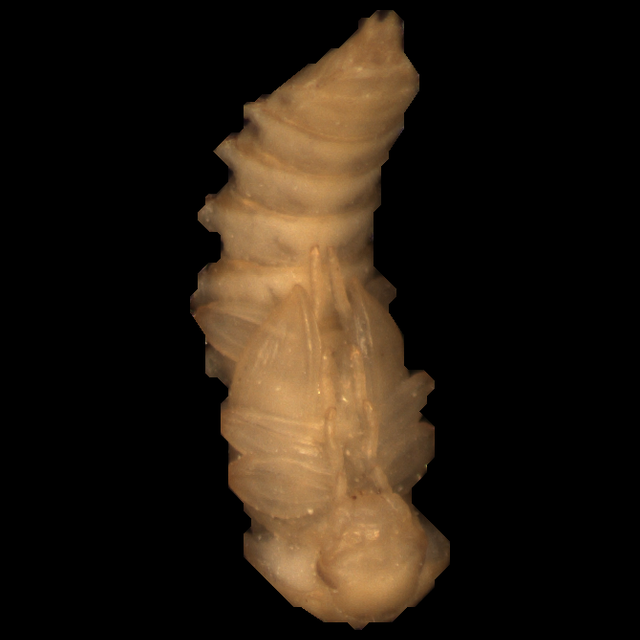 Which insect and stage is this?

mealworm pupa
